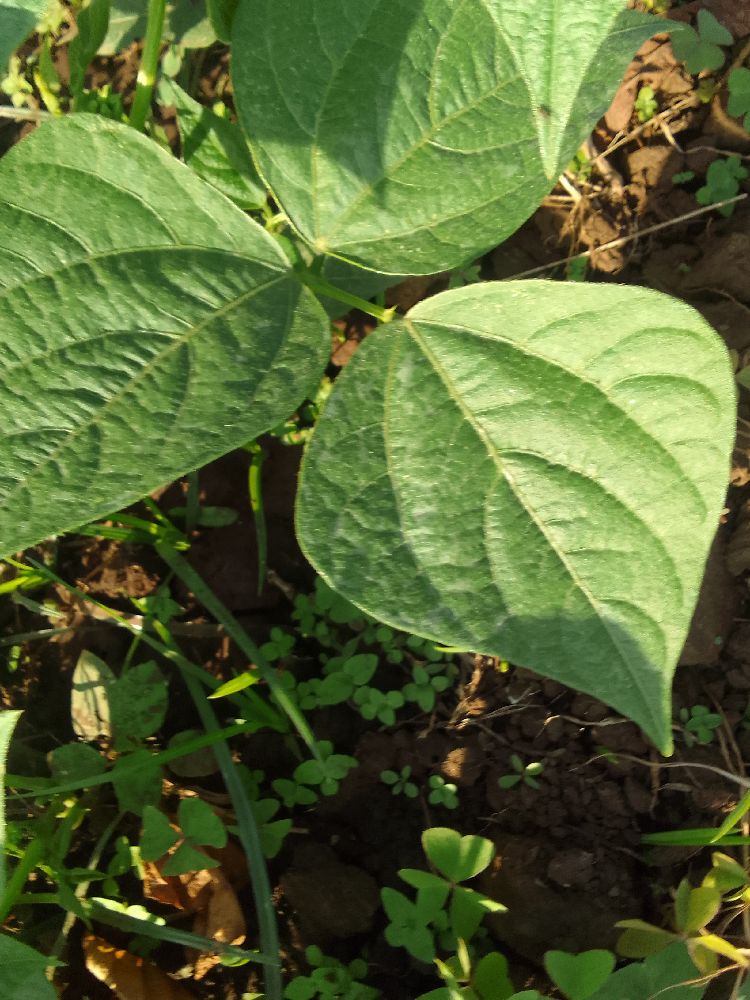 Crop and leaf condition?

common bean, healthy
